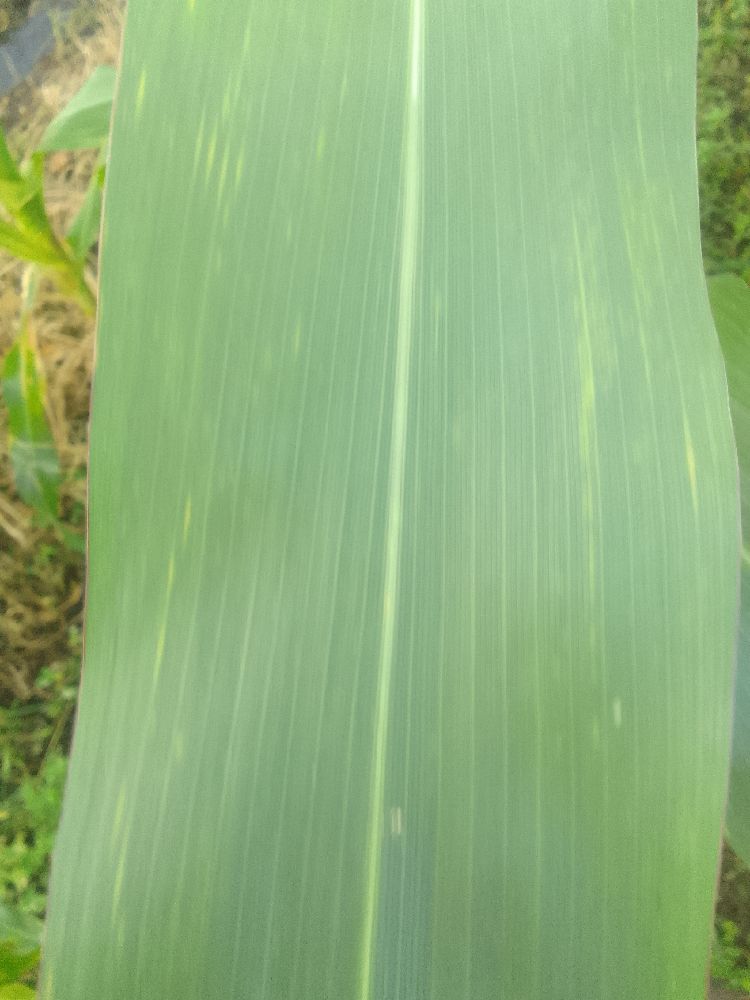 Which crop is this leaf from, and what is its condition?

maize, healthy
